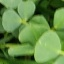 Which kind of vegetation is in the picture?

unstructured weed
